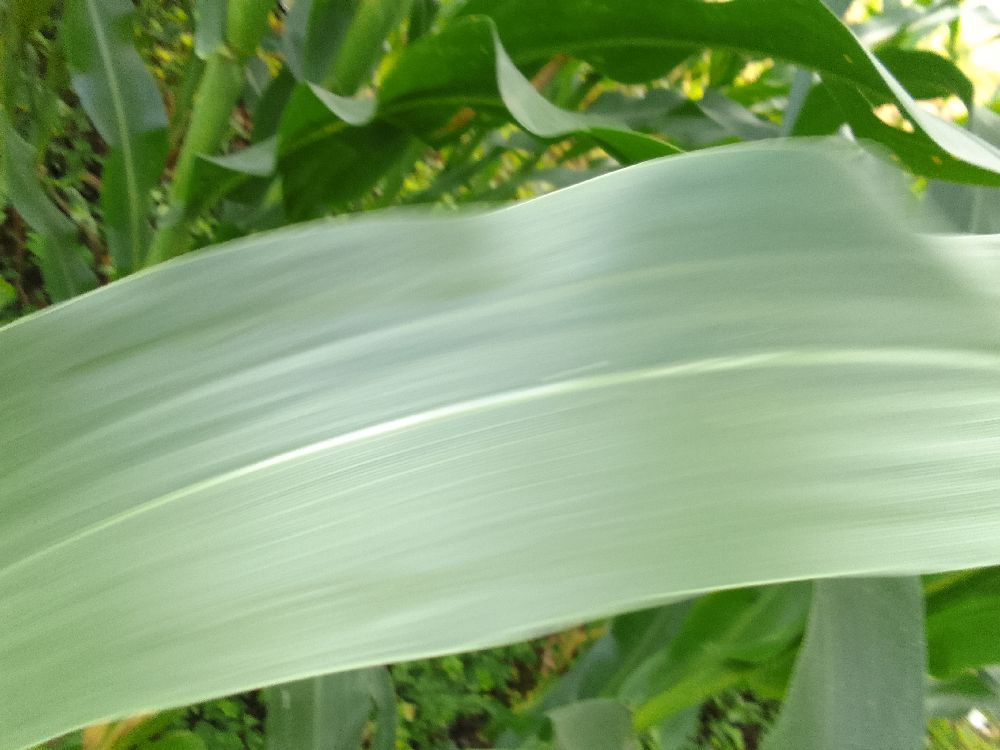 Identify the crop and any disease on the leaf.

maize, healthy
